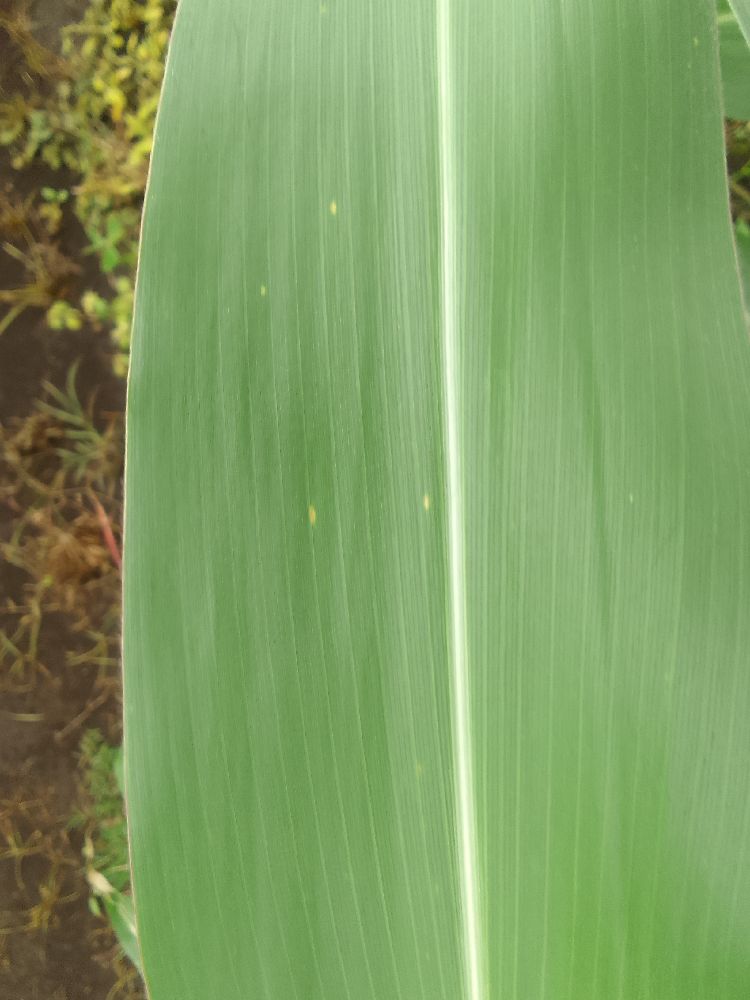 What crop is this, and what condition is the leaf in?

maize, healthy
